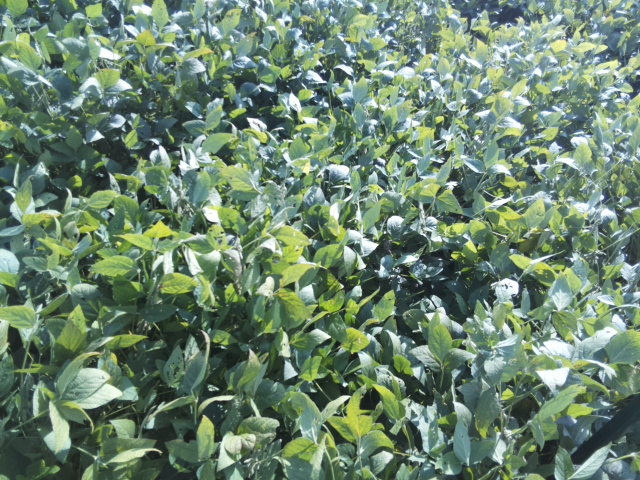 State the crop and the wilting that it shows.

soybean, slight leaflet or petiole turgor loss in upper canopy
